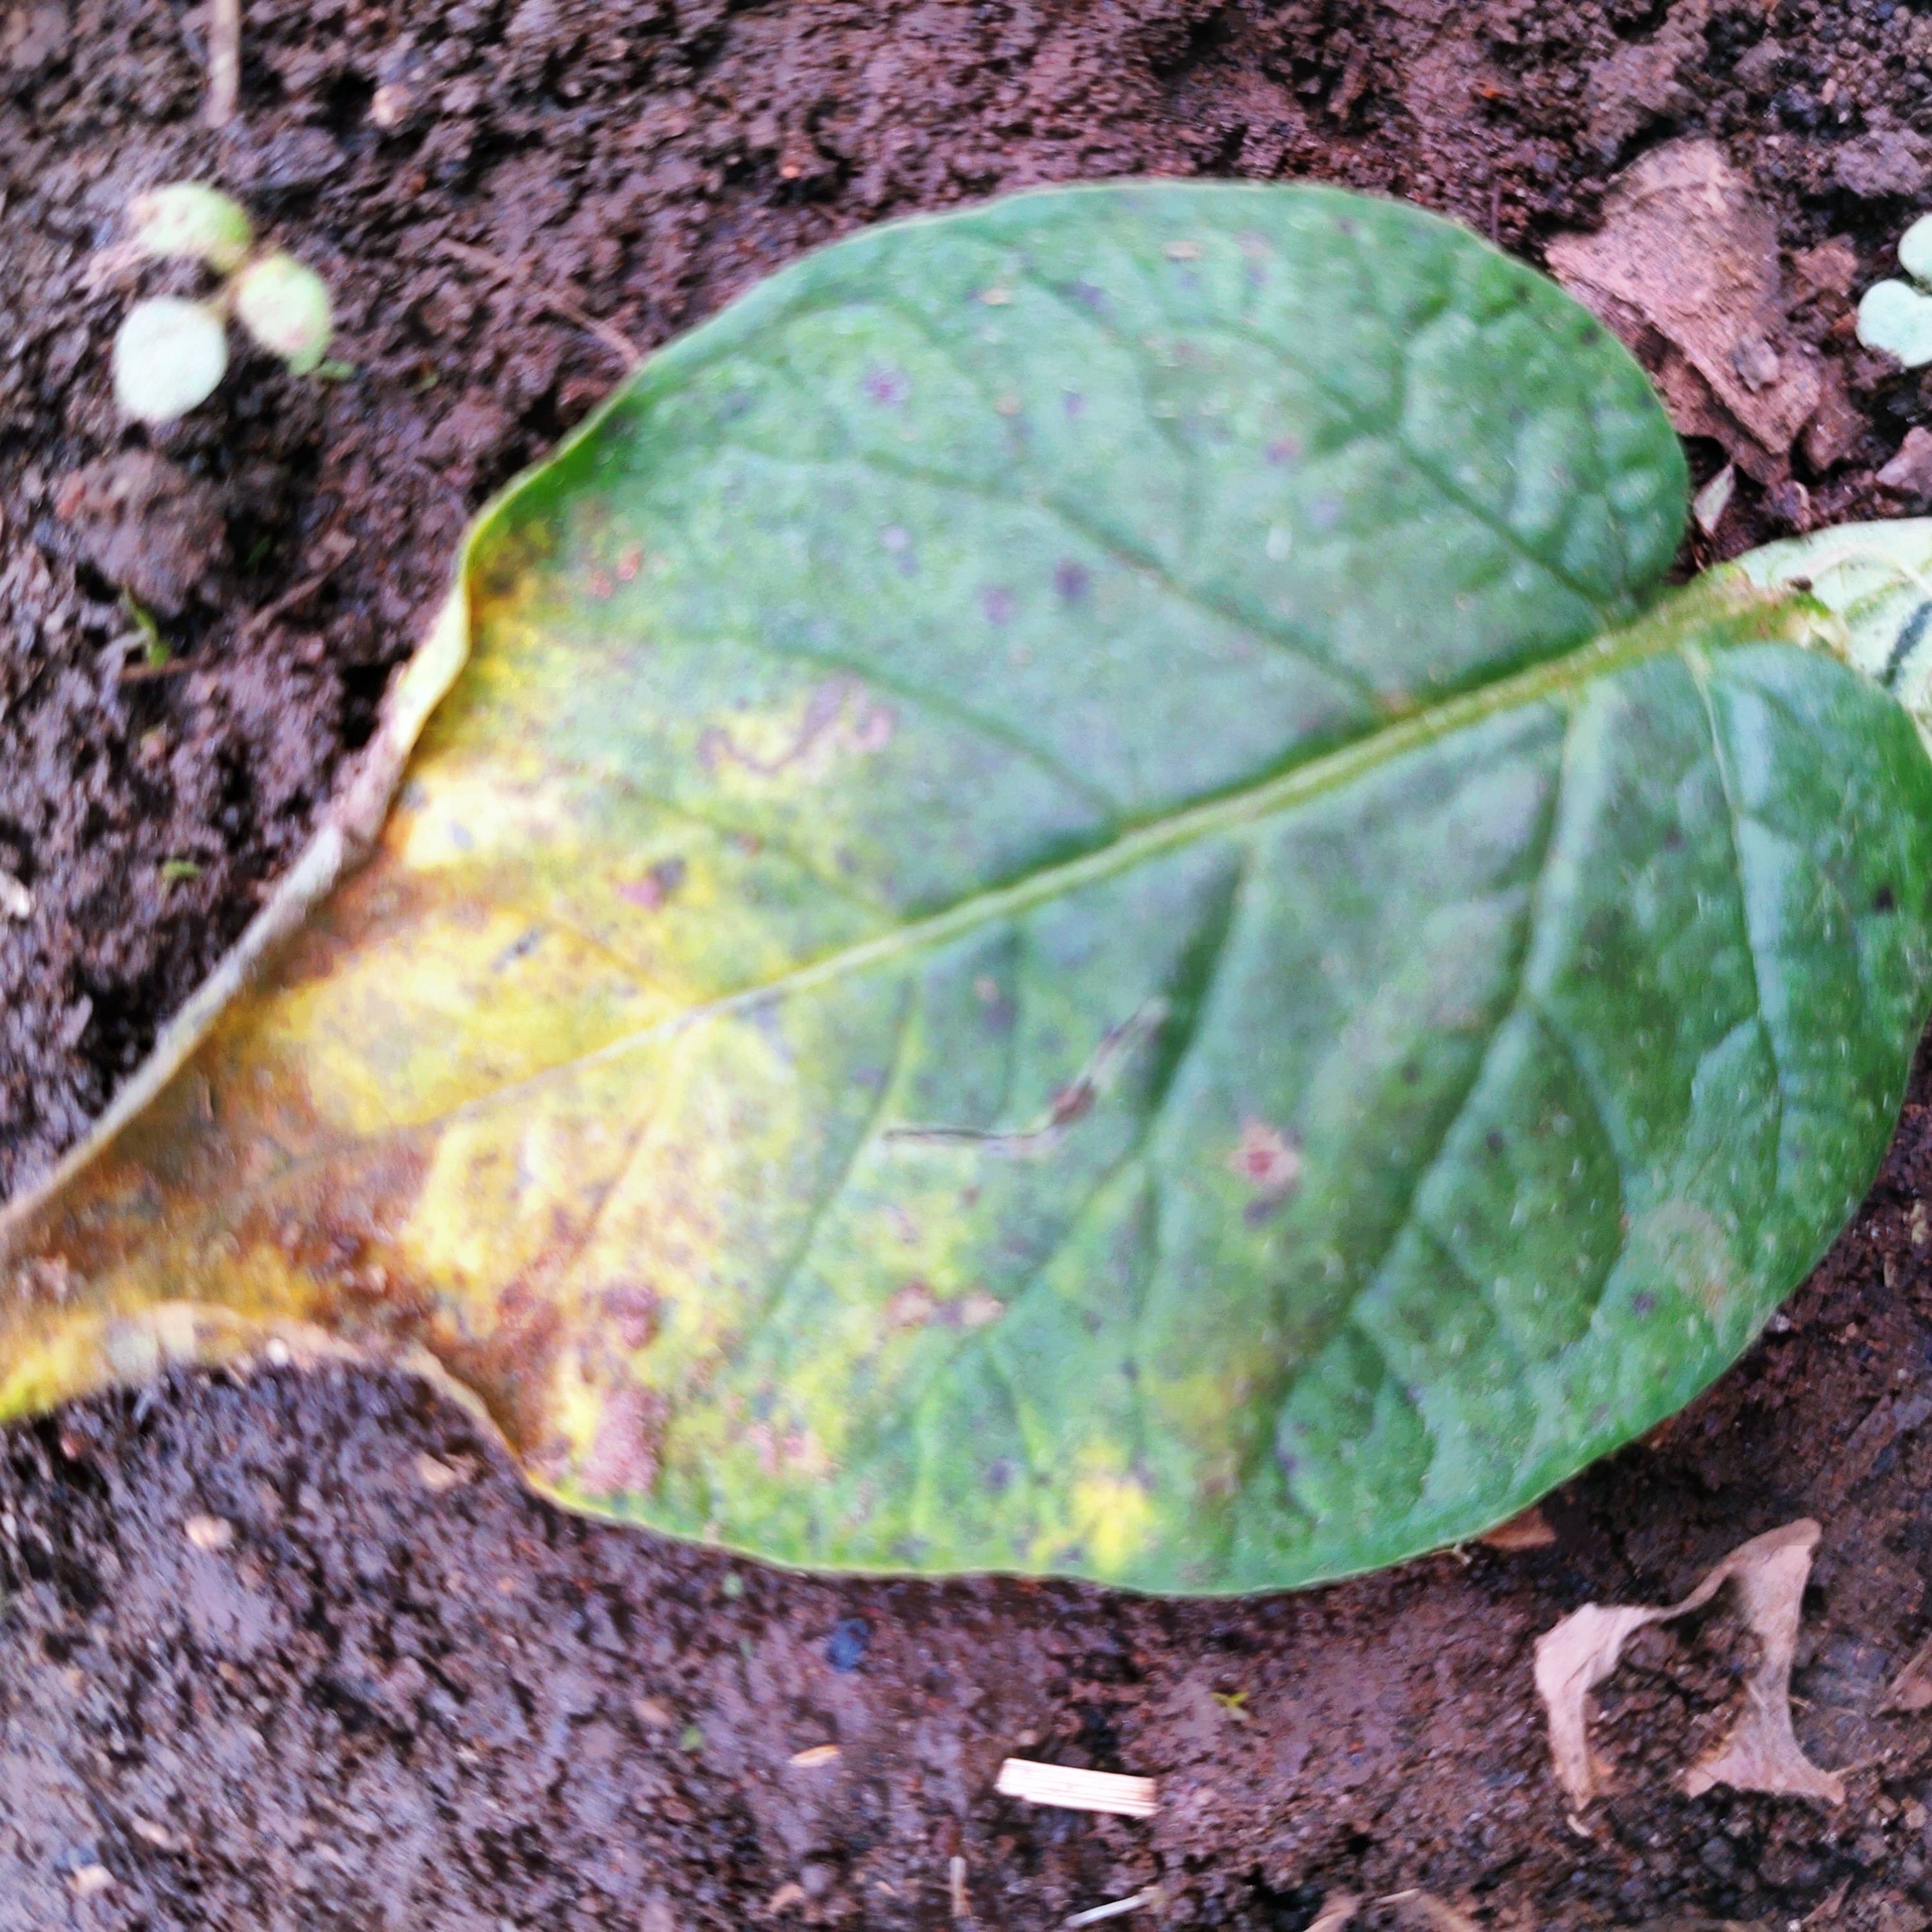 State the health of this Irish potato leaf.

late blight
